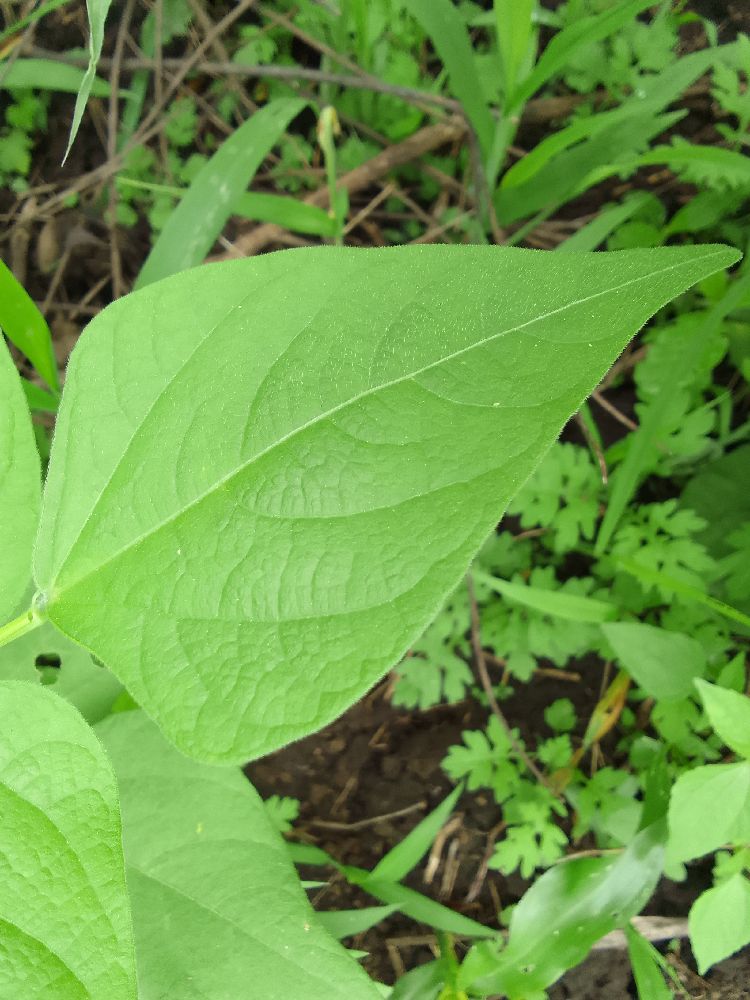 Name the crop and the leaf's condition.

common bean, healthy
